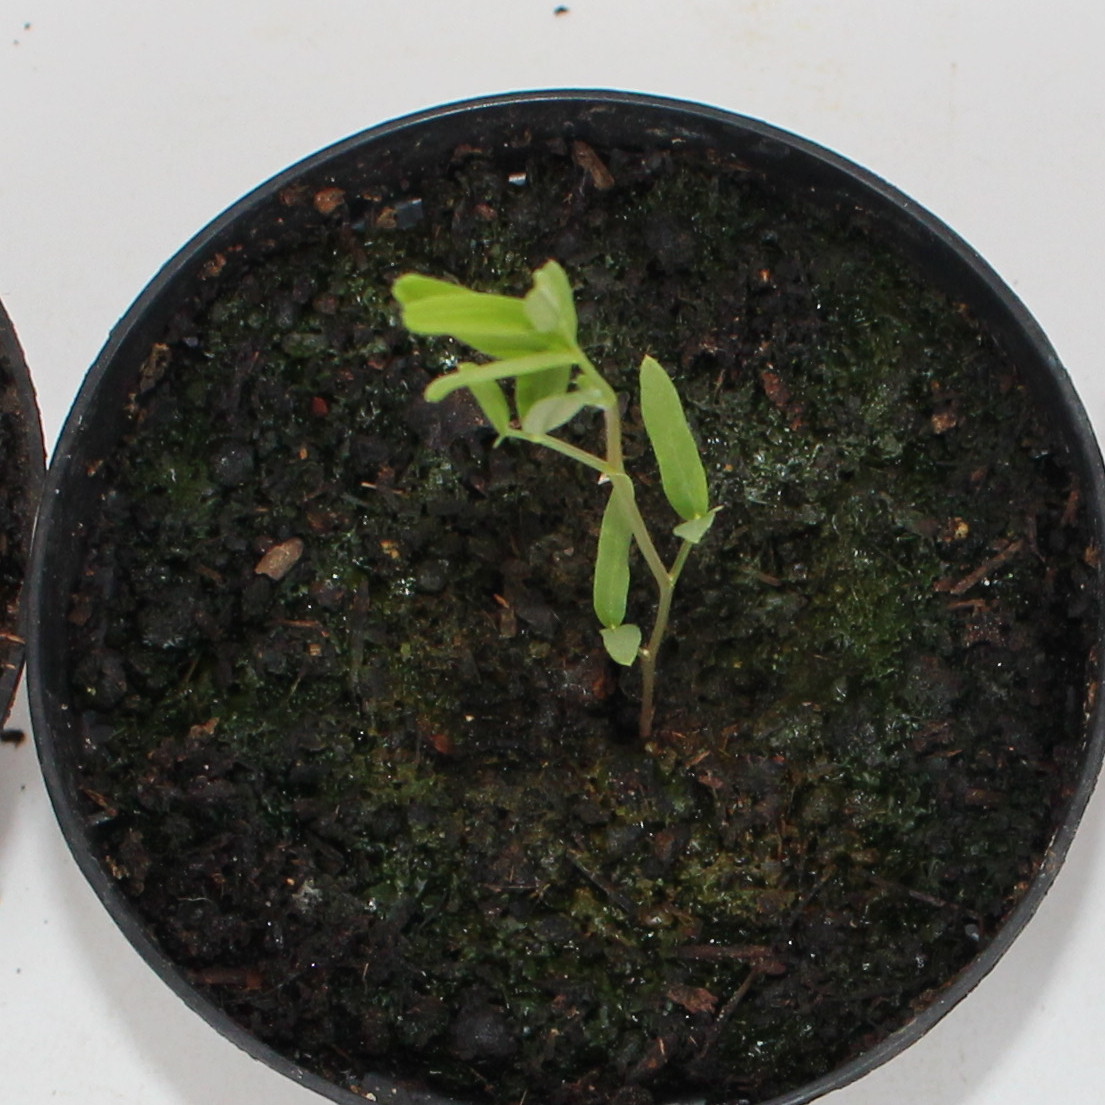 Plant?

Vicia sativa
